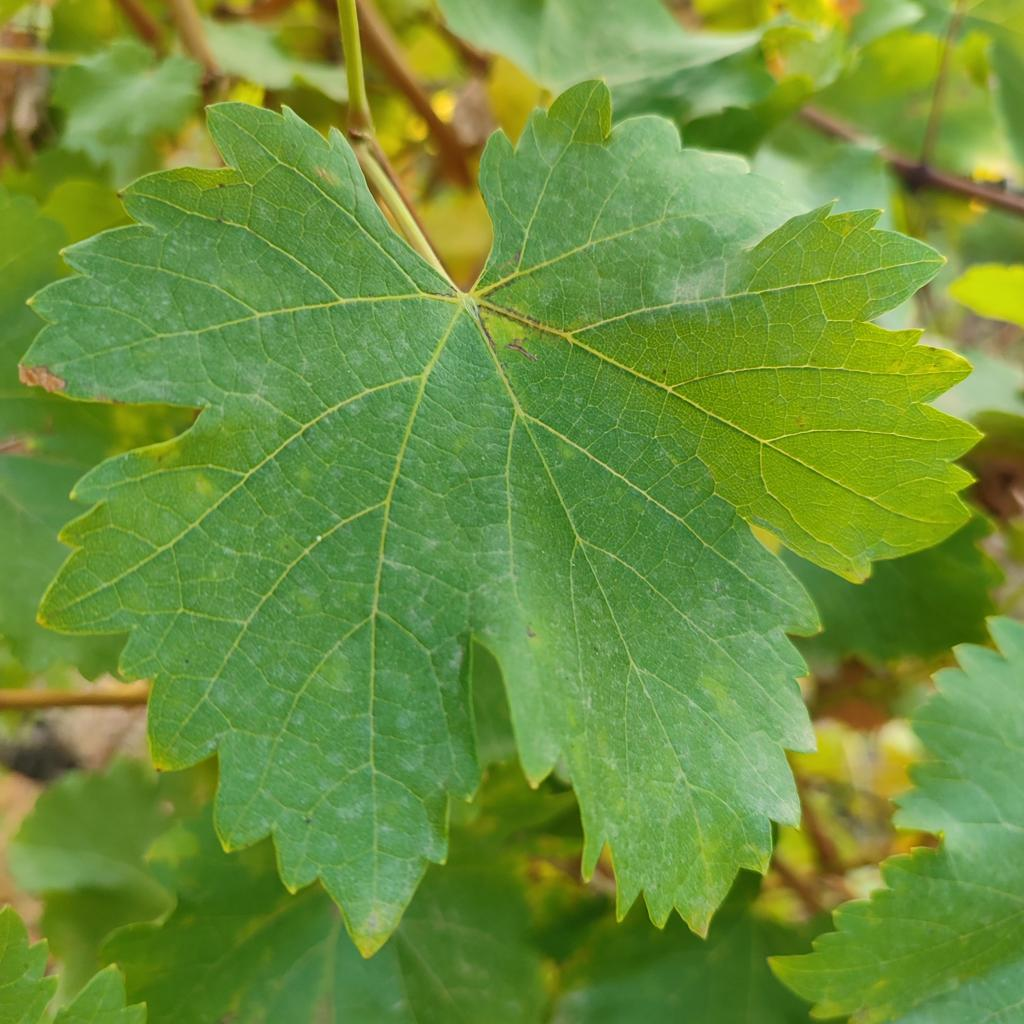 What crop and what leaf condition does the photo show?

grapevine, powdery mildew
